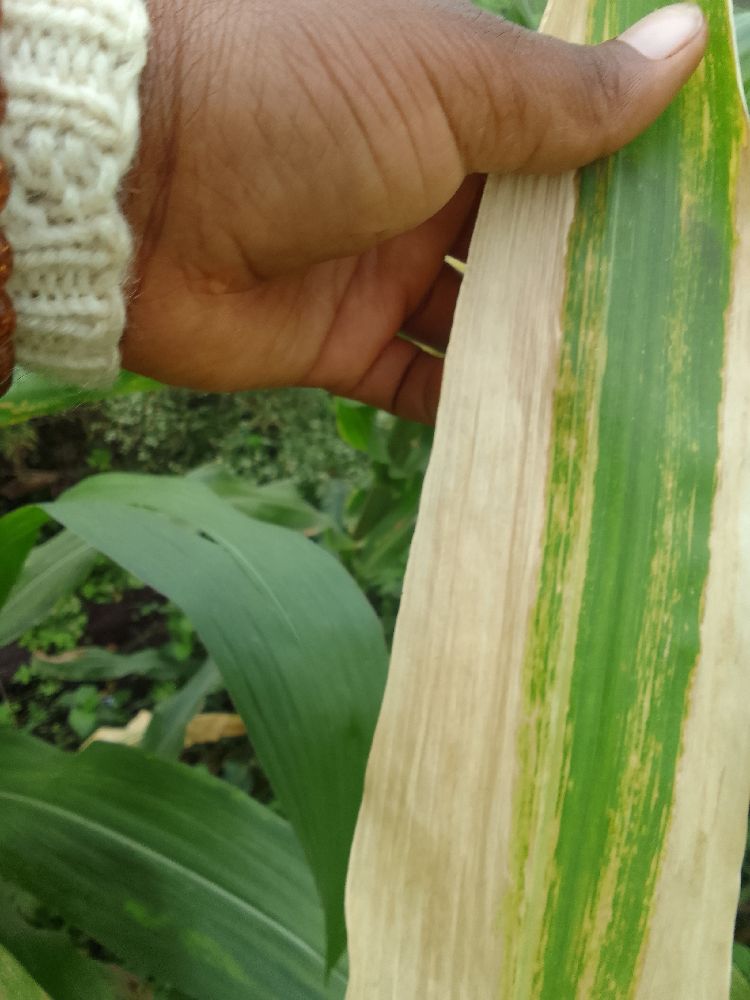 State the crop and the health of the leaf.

maize, maize lethal necrosis
